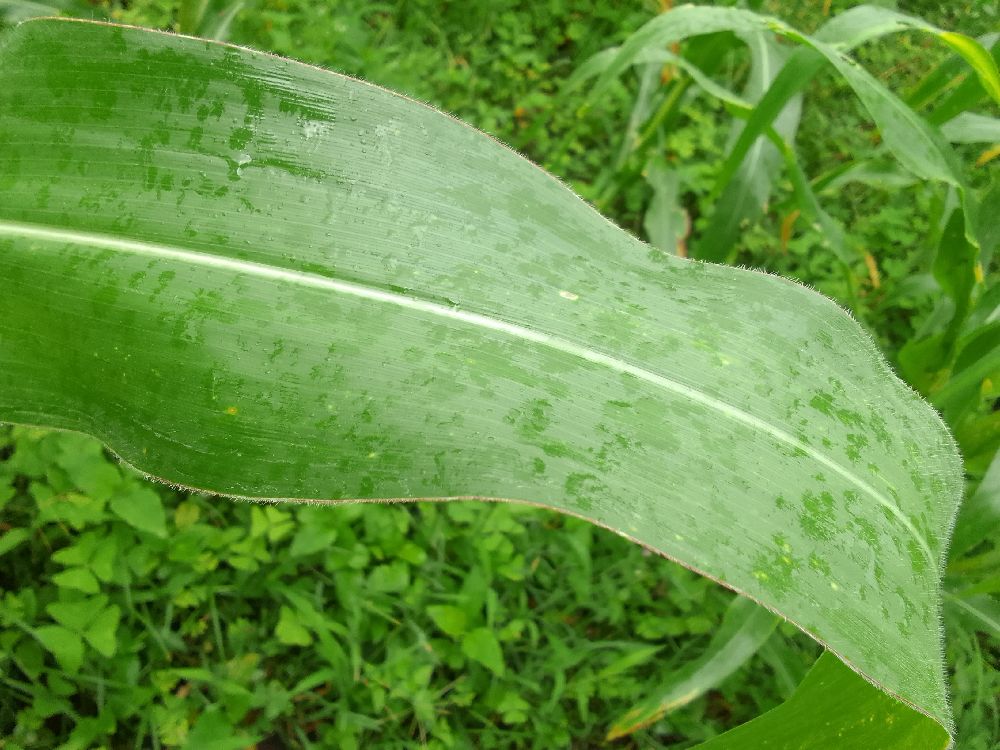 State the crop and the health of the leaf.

maize, healthy
